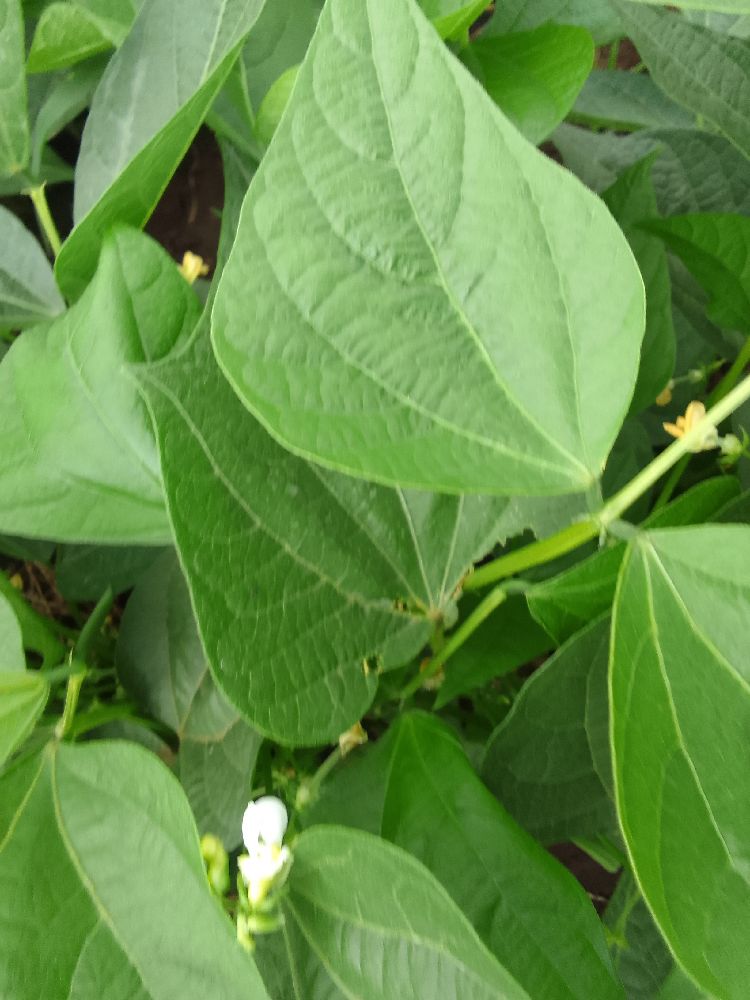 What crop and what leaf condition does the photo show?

common bean, healthy
